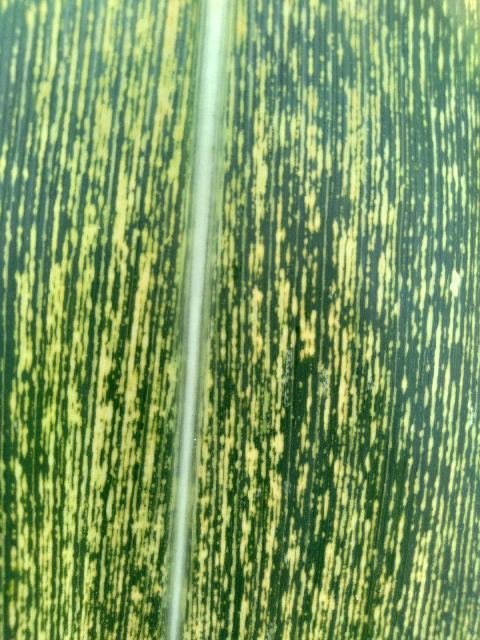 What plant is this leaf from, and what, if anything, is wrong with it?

maize, maize streak virus
